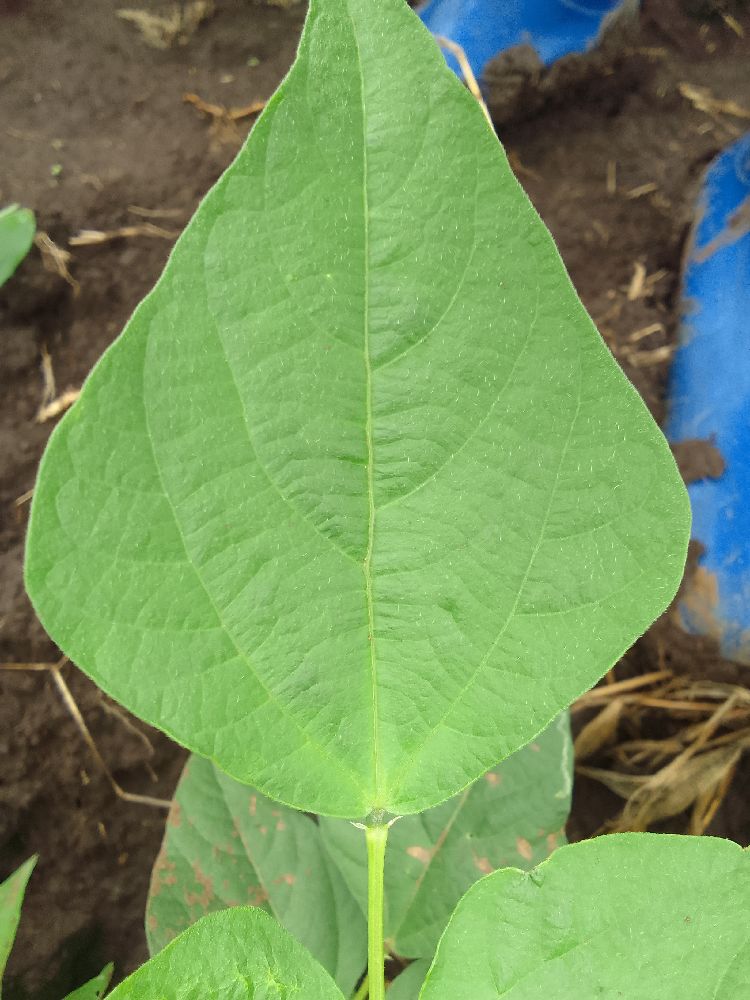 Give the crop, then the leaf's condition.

common bean, healthy
